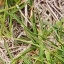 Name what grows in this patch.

grass
